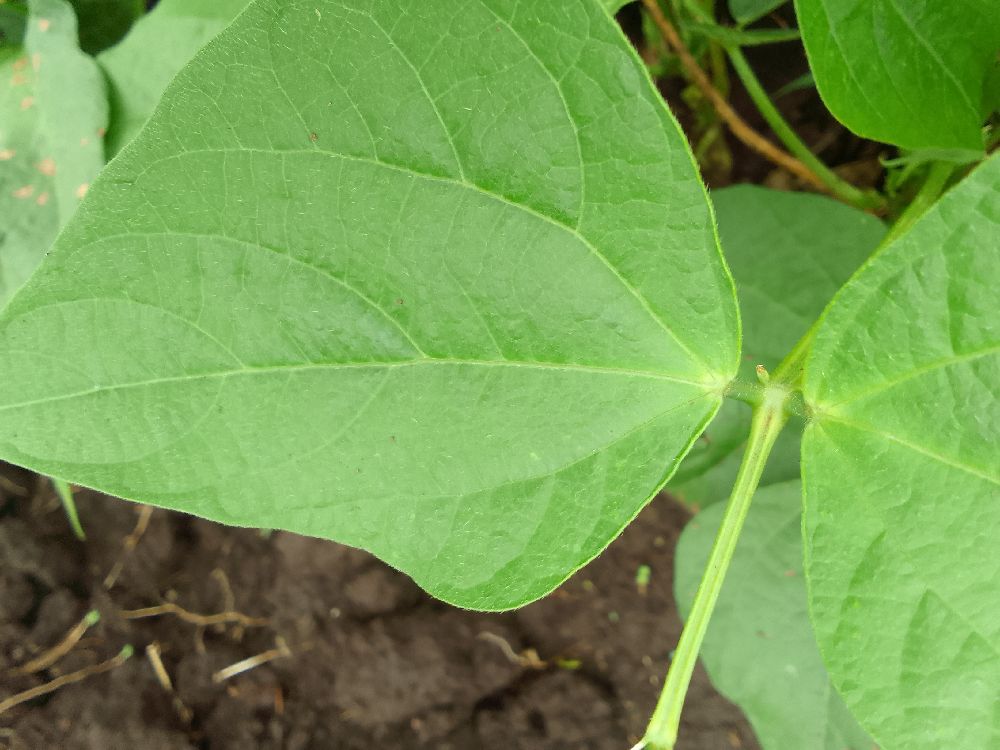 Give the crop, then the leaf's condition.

common bean, healthy
